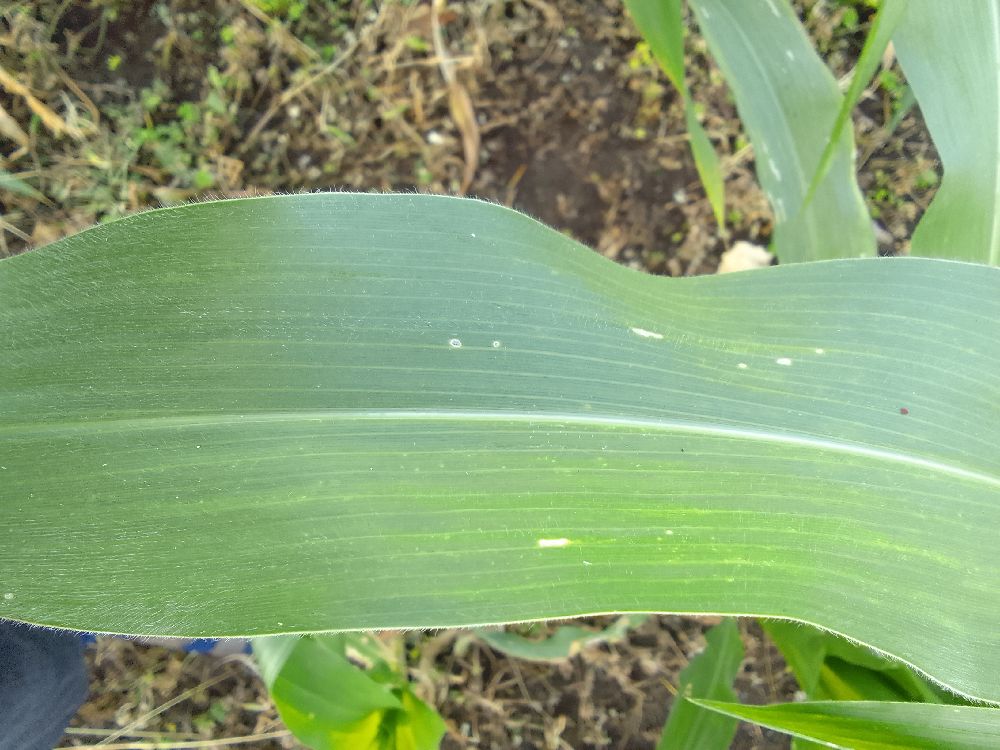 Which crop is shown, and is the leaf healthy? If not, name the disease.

maize, healthy
